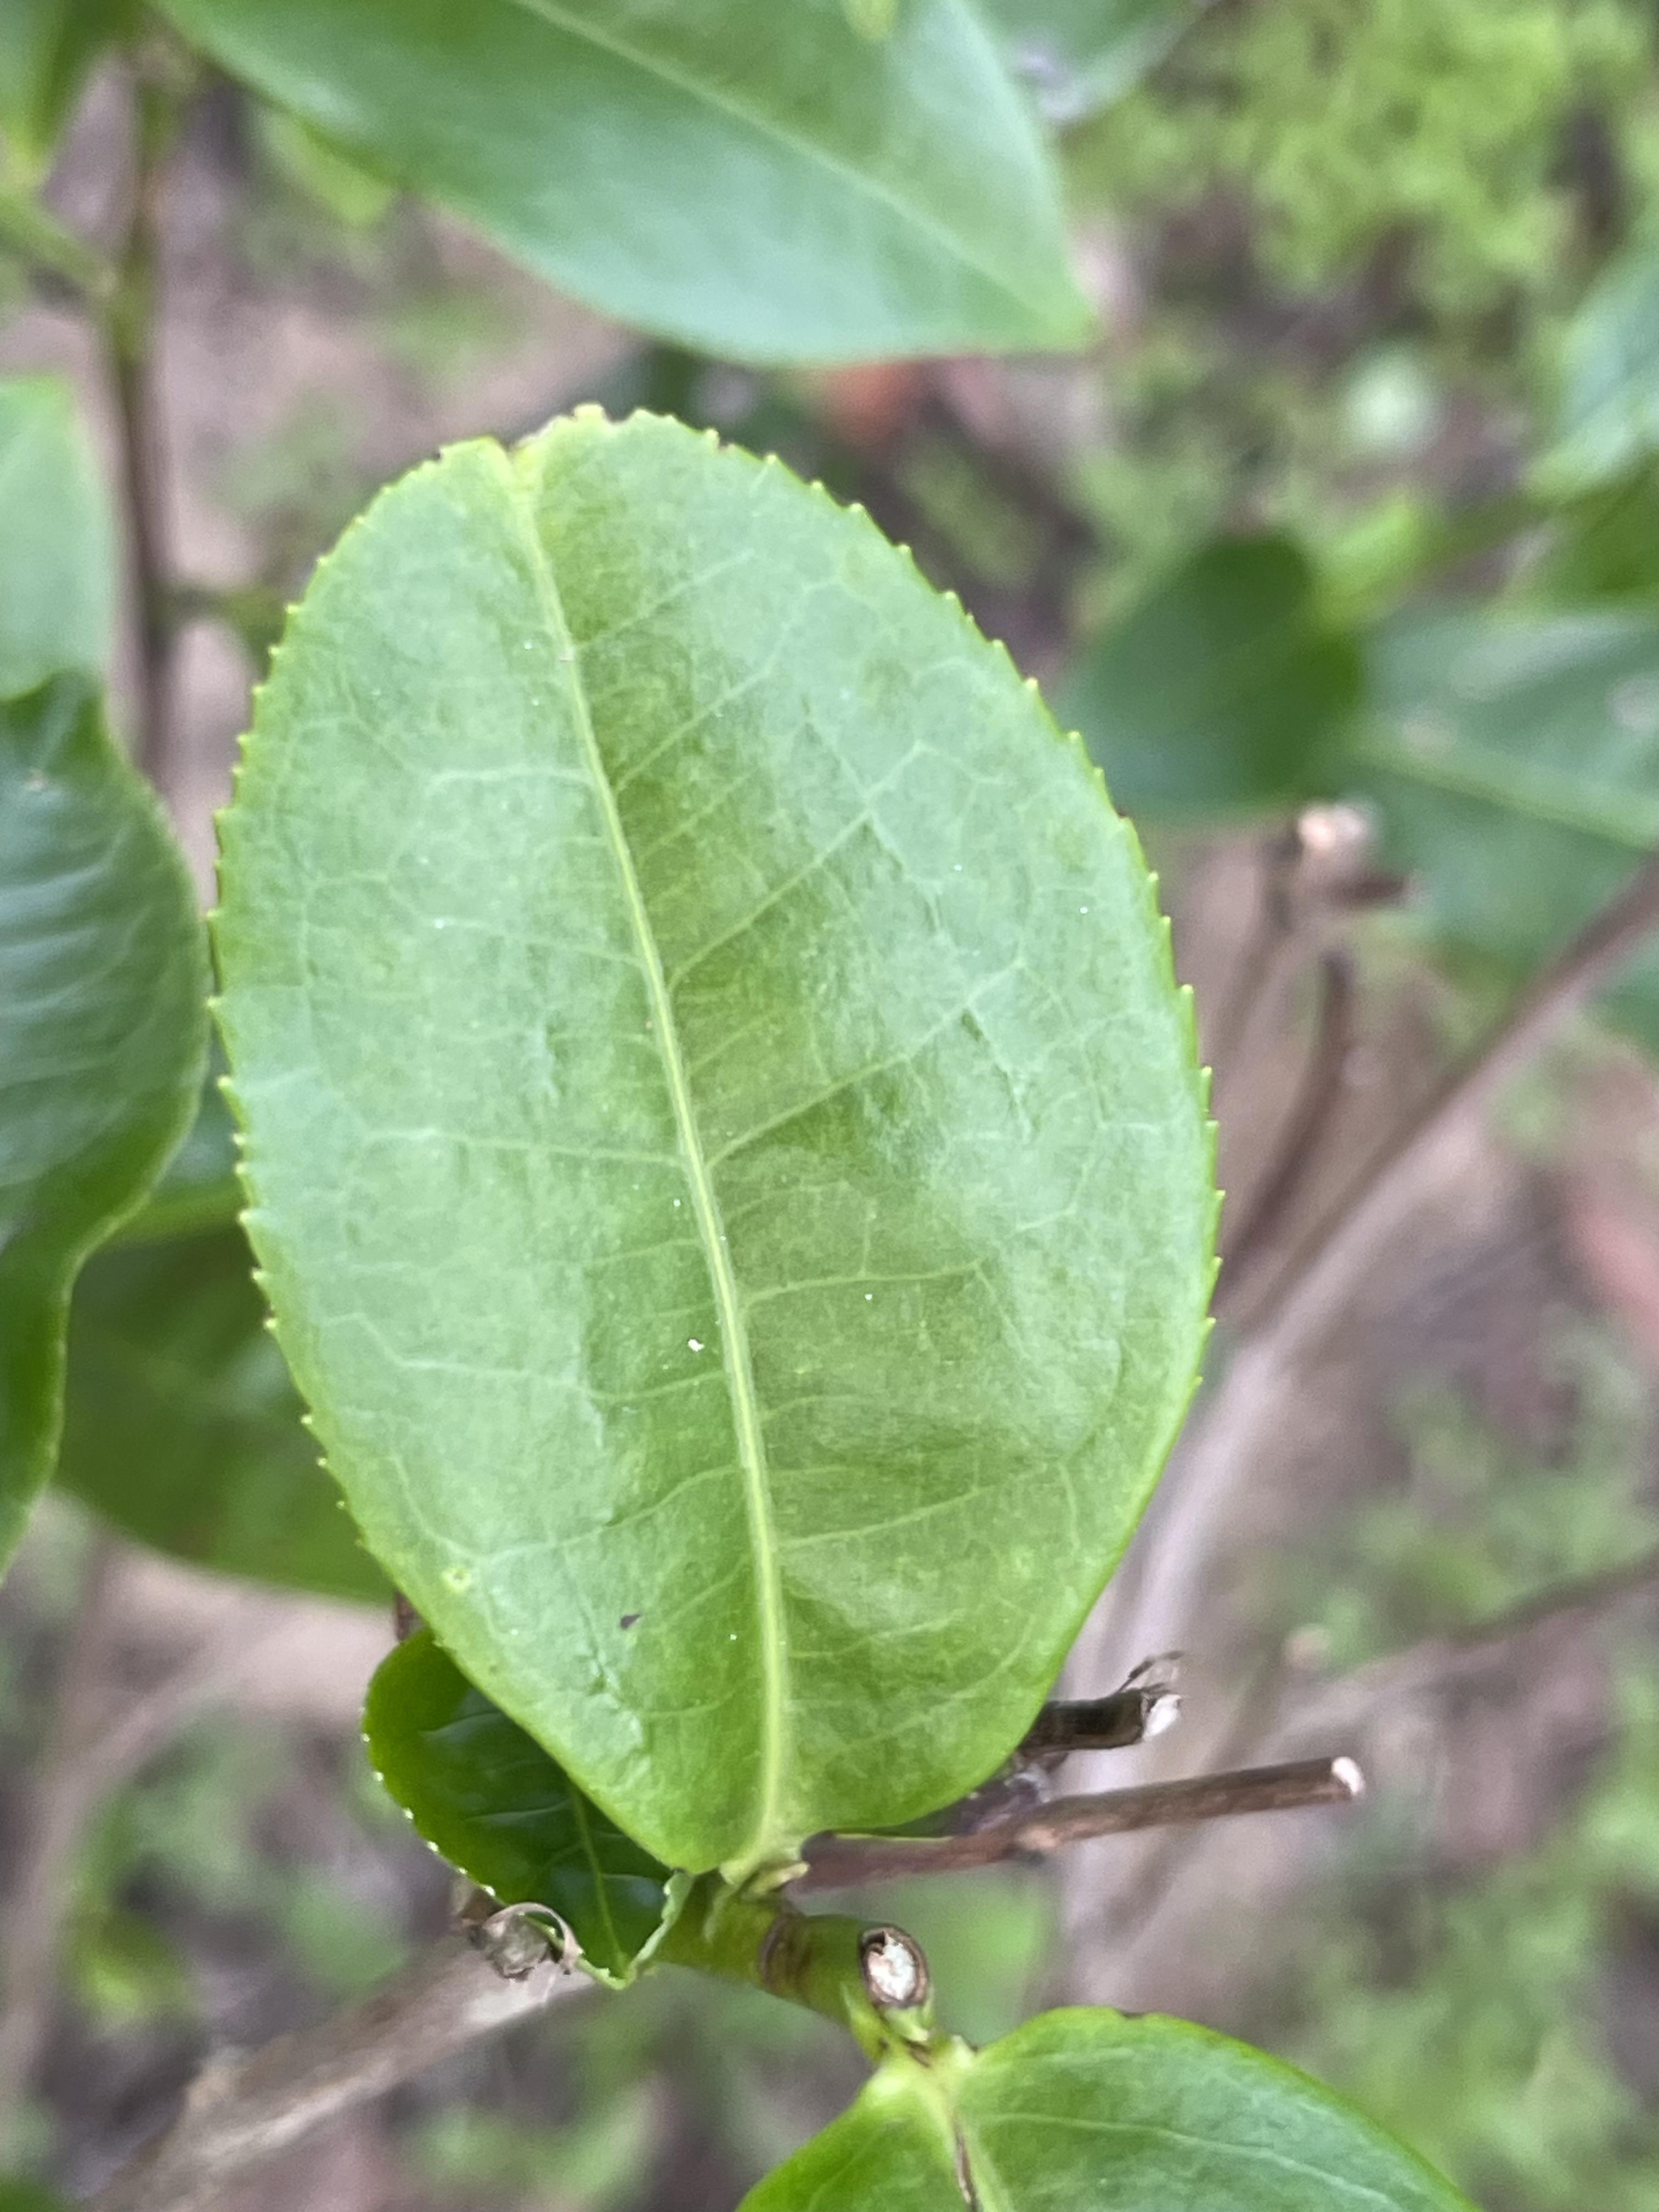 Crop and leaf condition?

tea, healthy leaf
